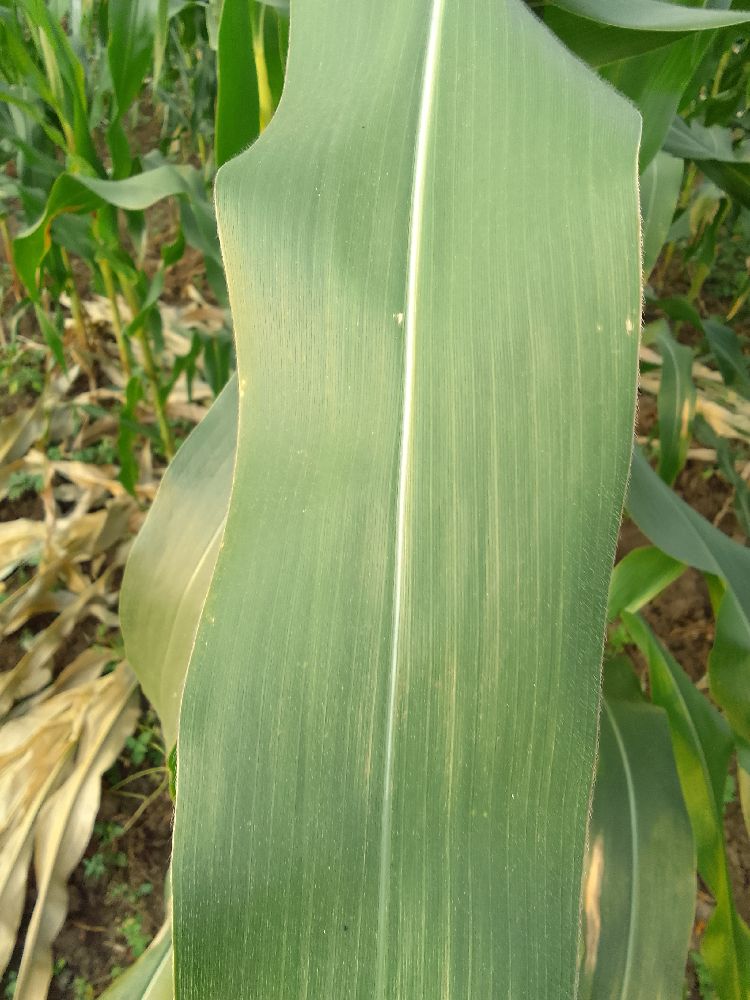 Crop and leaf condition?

maize, healthy
